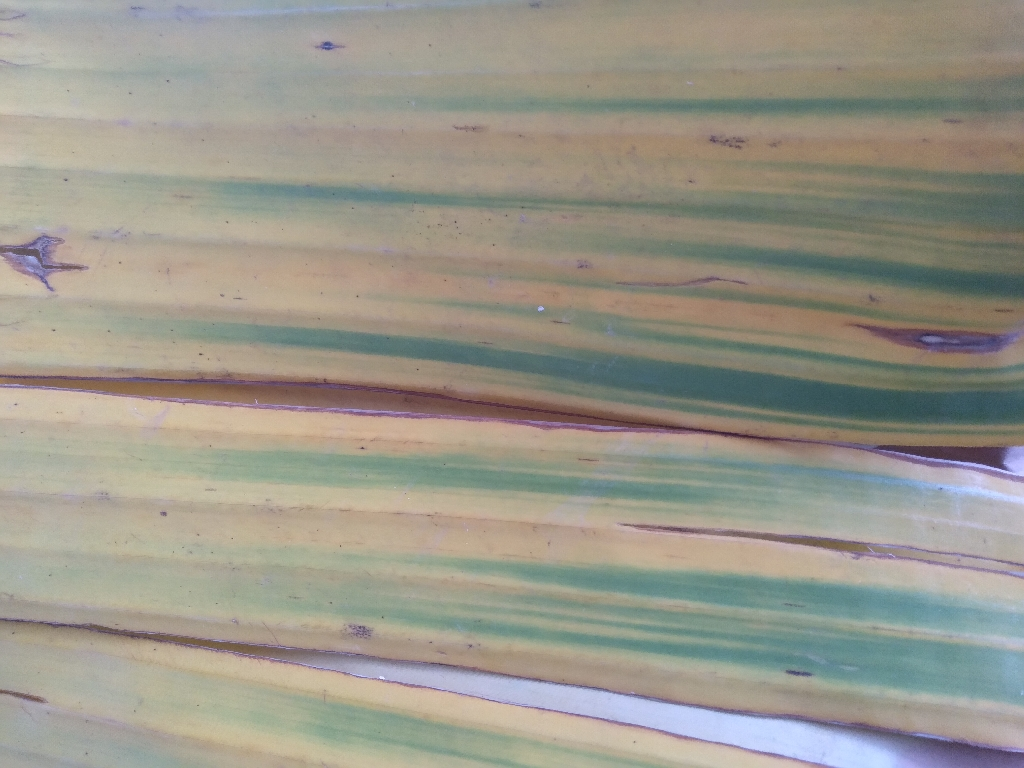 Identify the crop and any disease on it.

banana, fusarium wilt race 1
